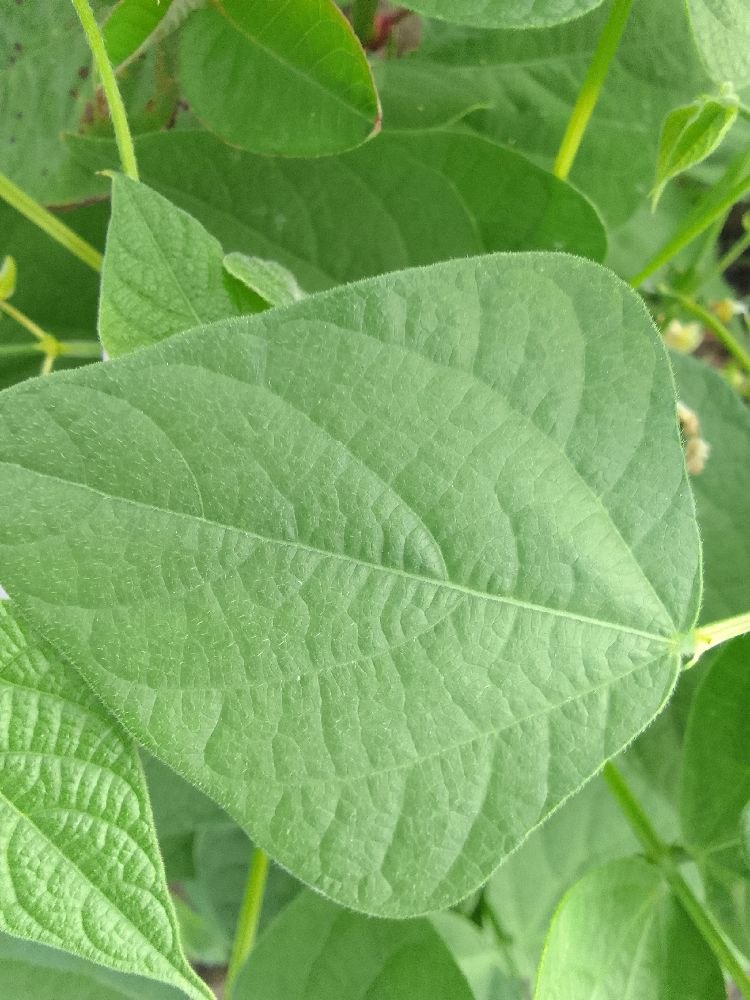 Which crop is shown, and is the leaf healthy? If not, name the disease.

common bean, healthy
